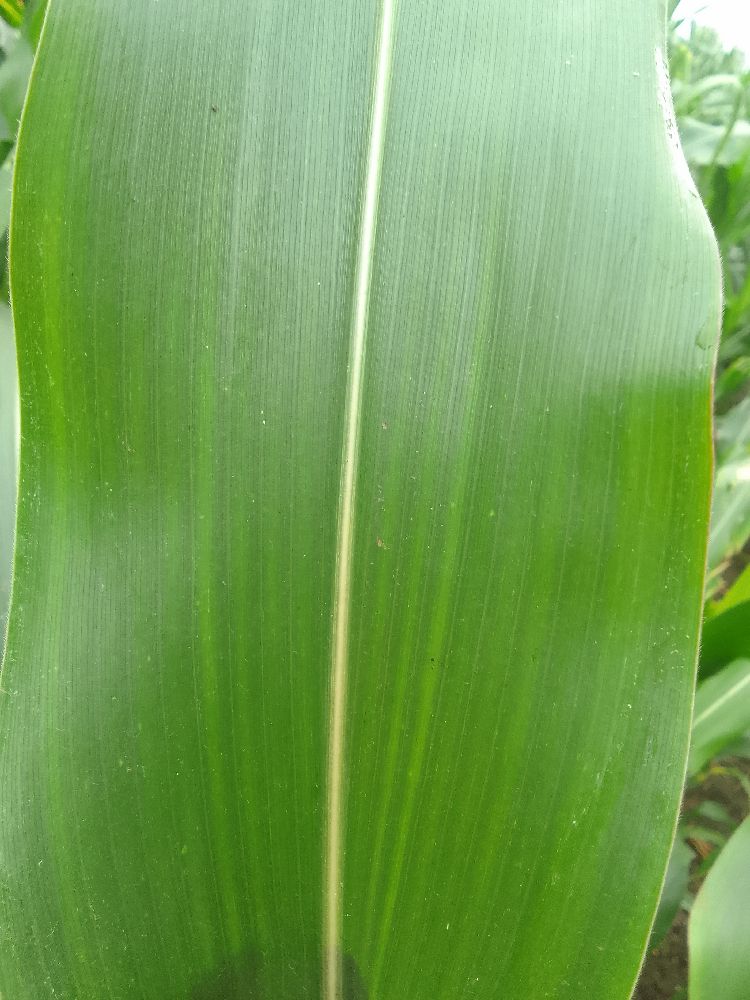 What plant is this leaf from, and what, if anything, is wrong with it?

maize, healthy
